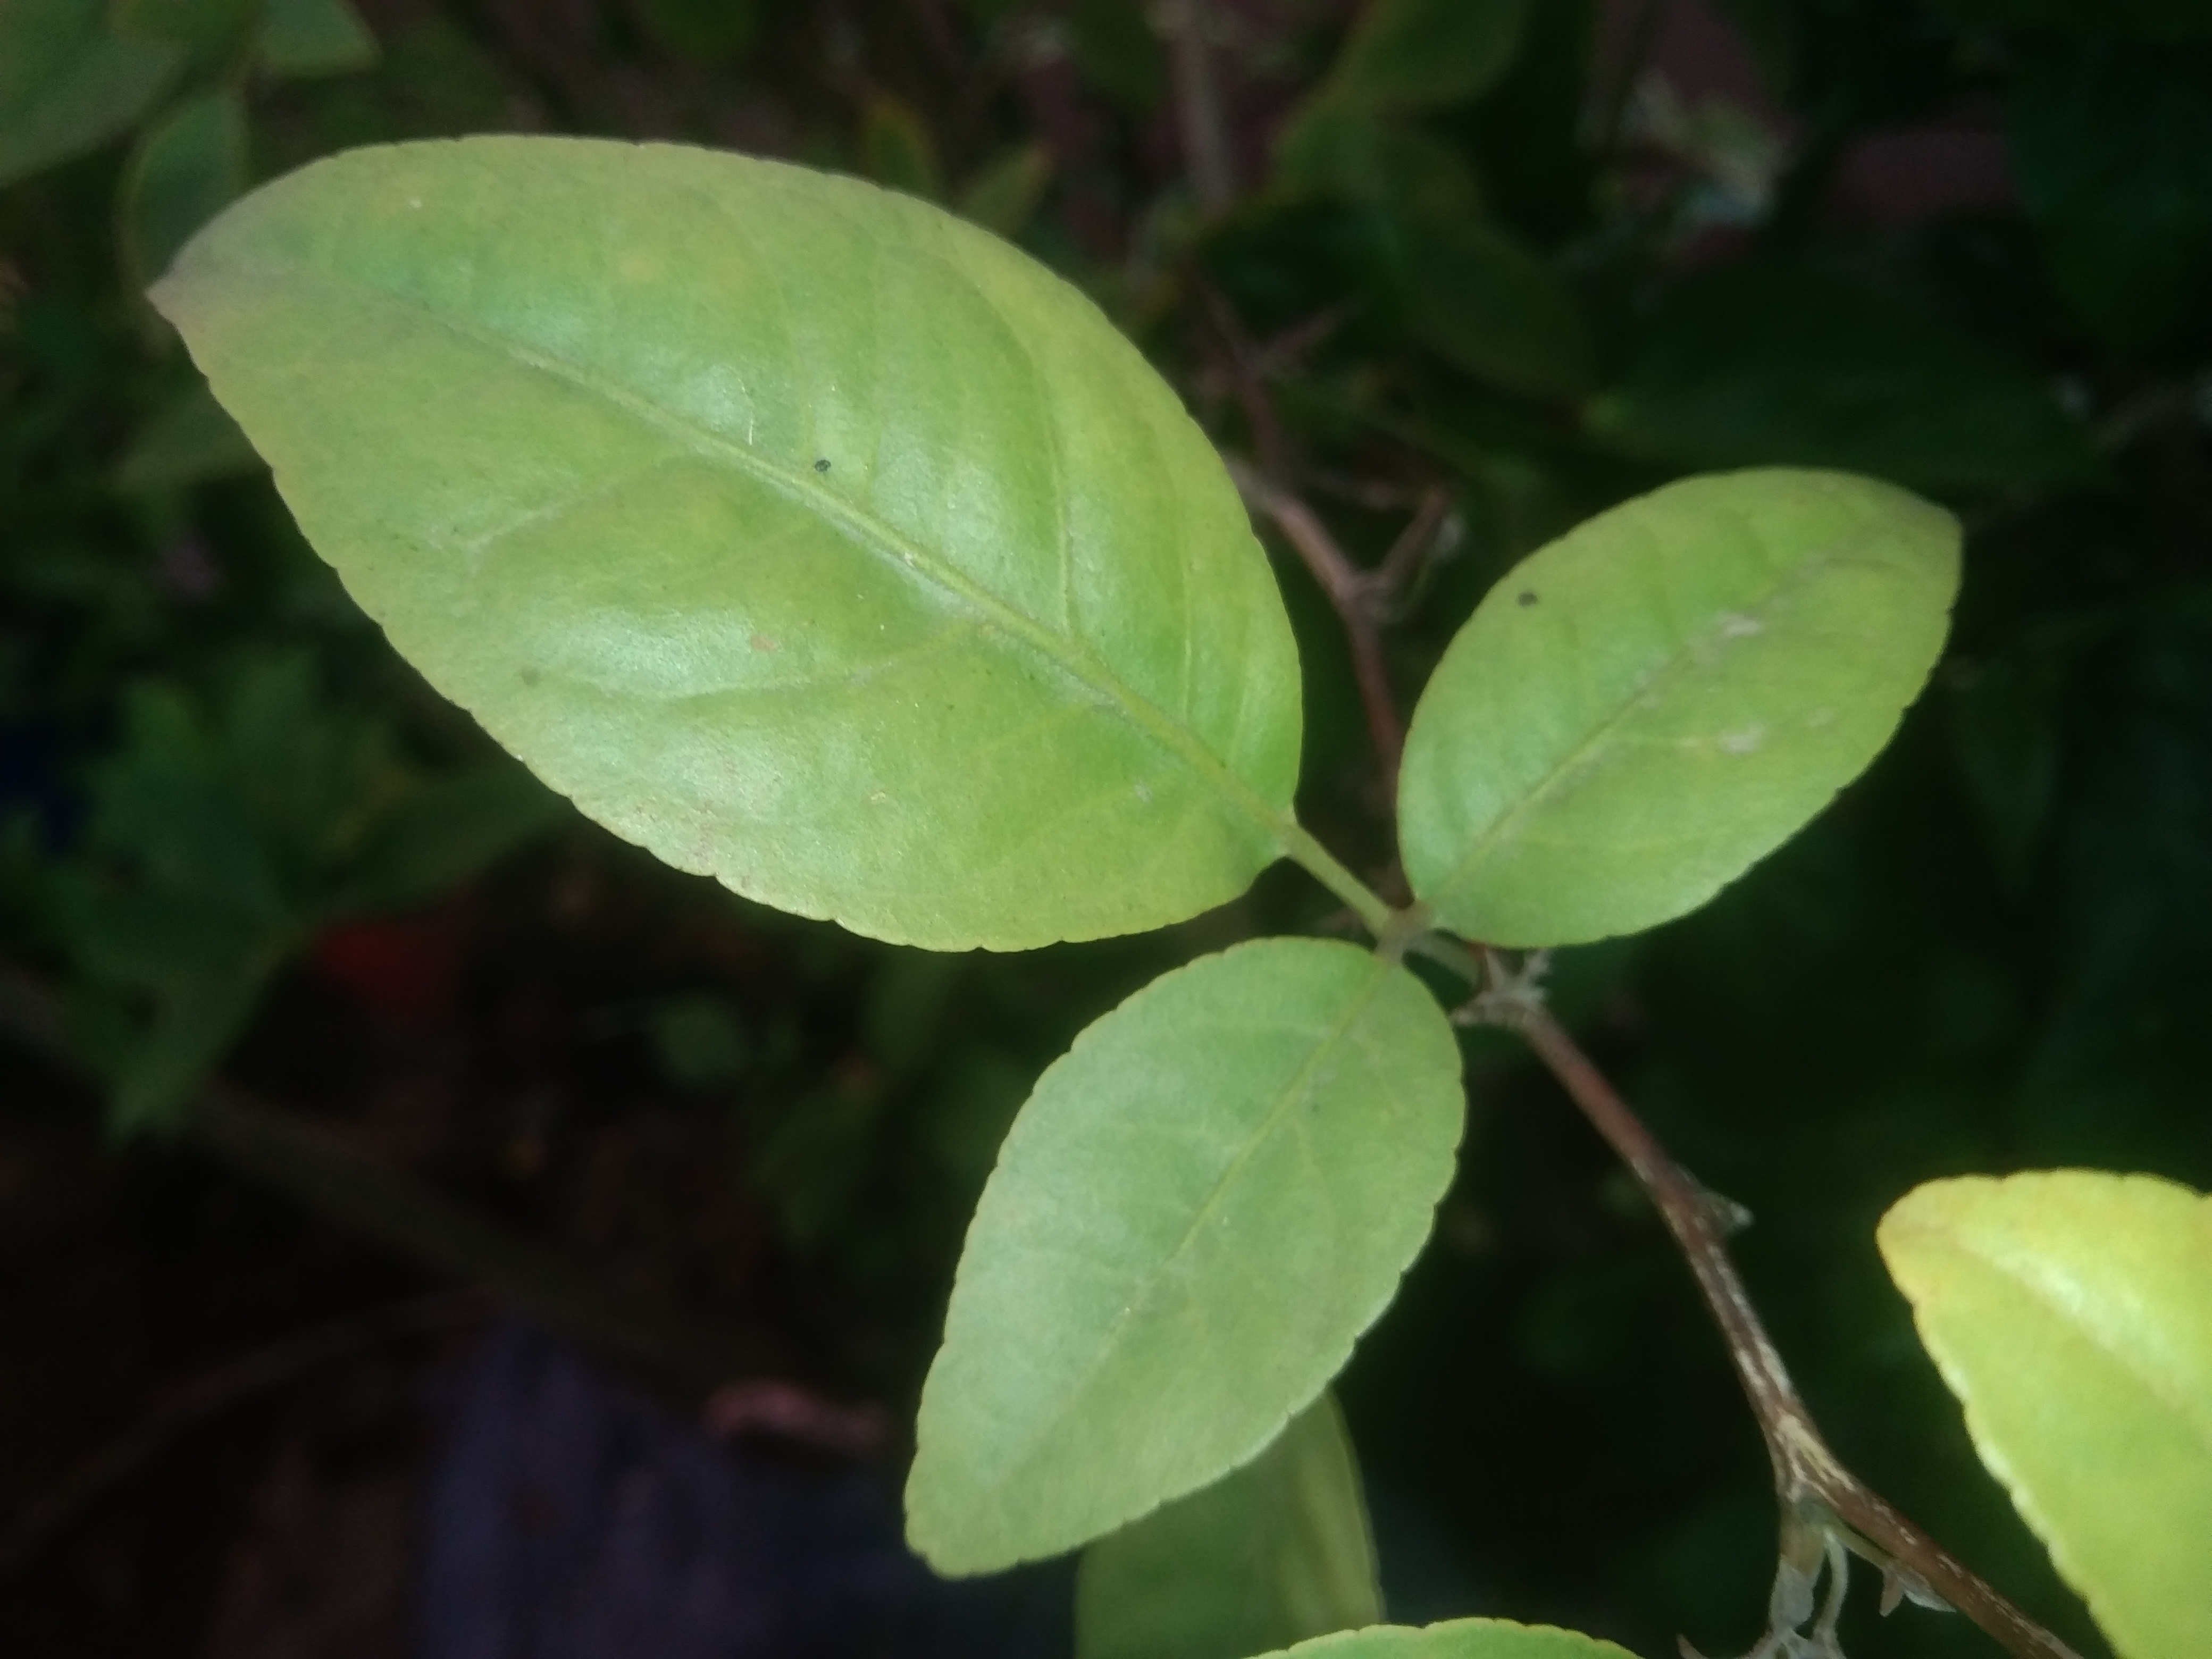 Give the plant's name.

wood apple
